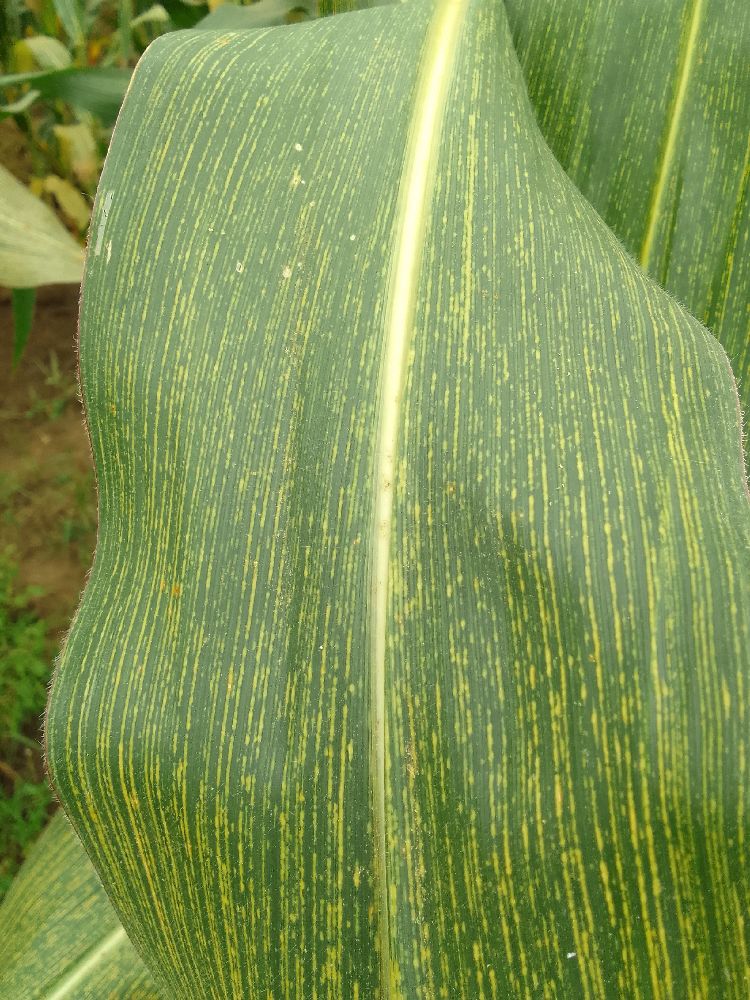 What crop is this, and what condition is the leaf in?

maize, maize streak virus
